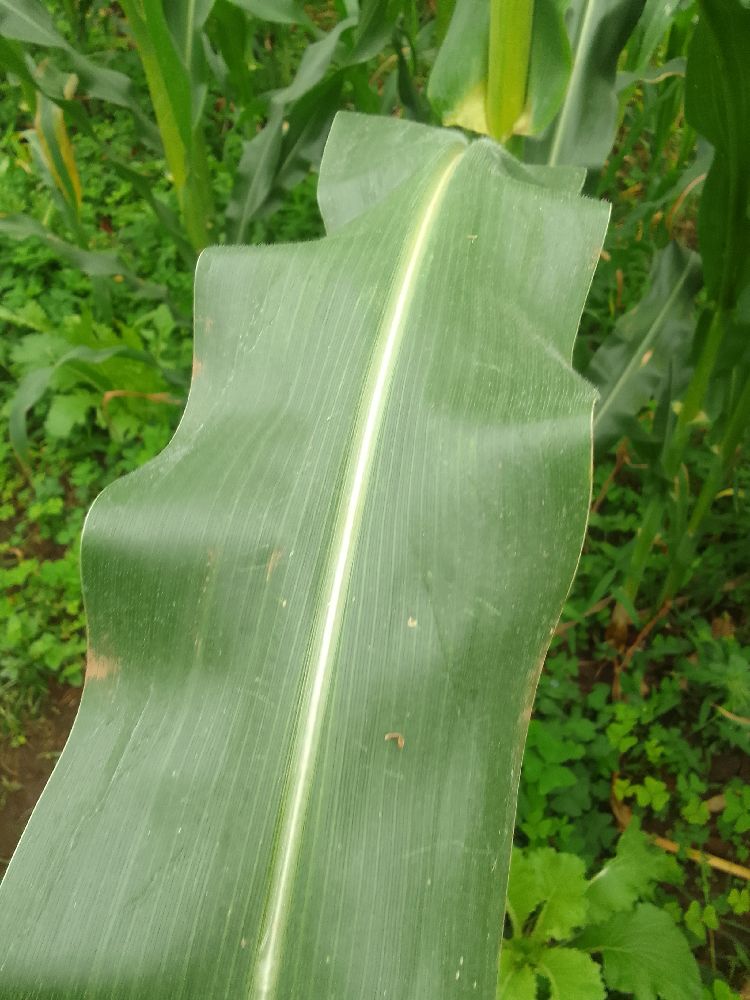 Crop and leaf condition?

maize, healthy
